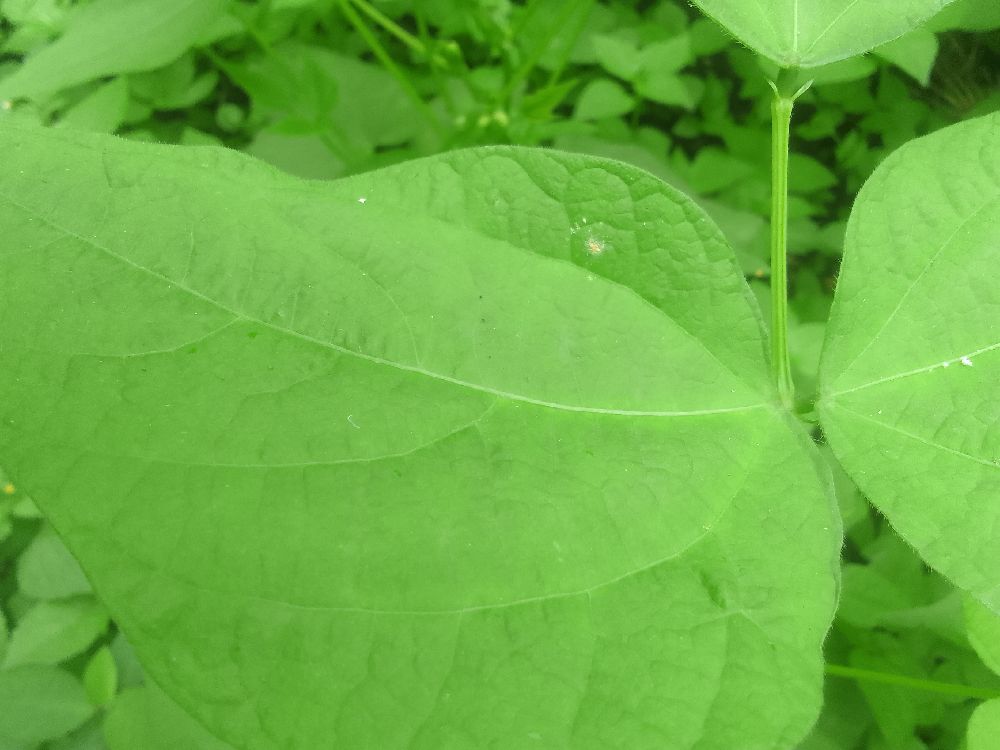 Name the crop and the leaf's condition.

common bean, healthy
